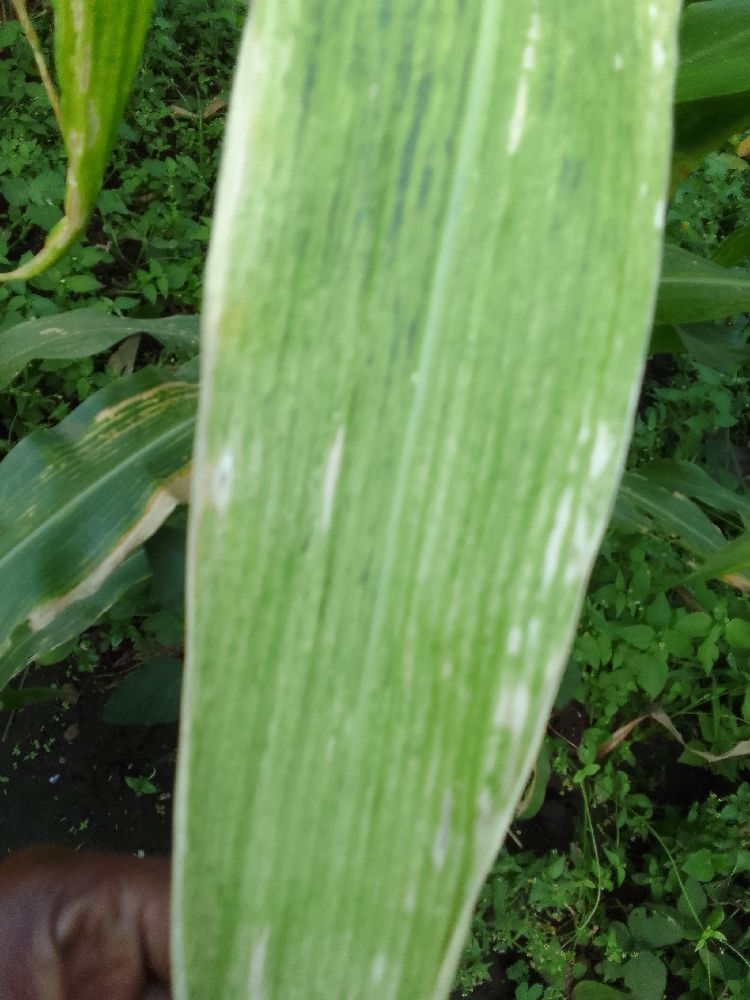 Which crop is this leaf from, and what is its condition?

maize, maize lethal necrosis
